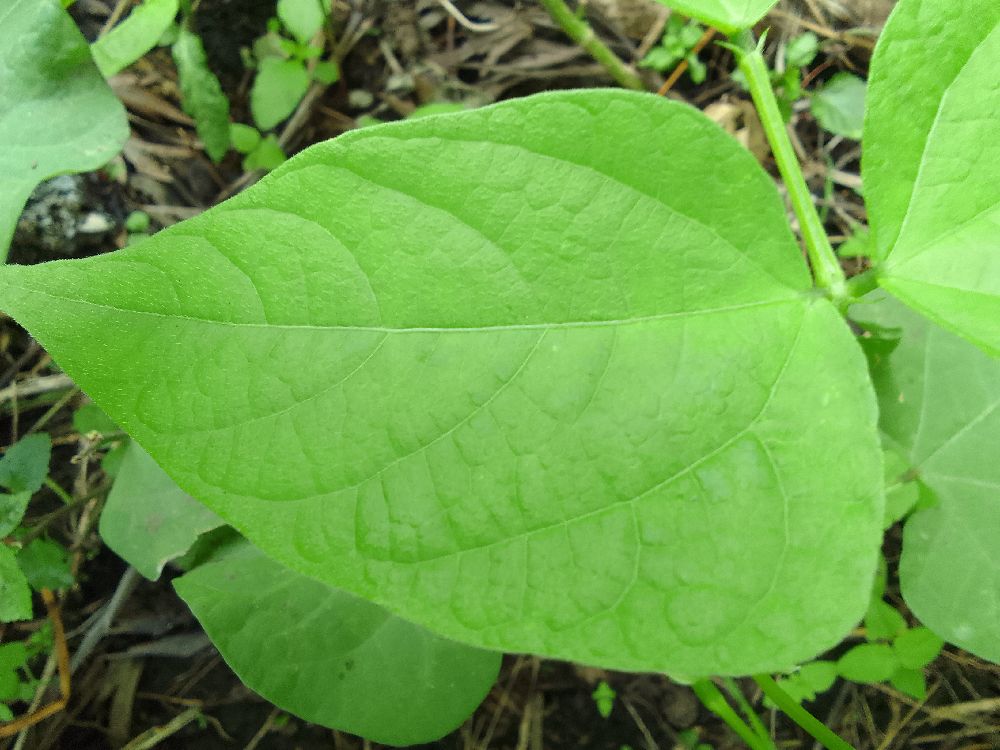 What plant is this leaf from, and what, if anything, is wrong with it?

common bean, healthy
